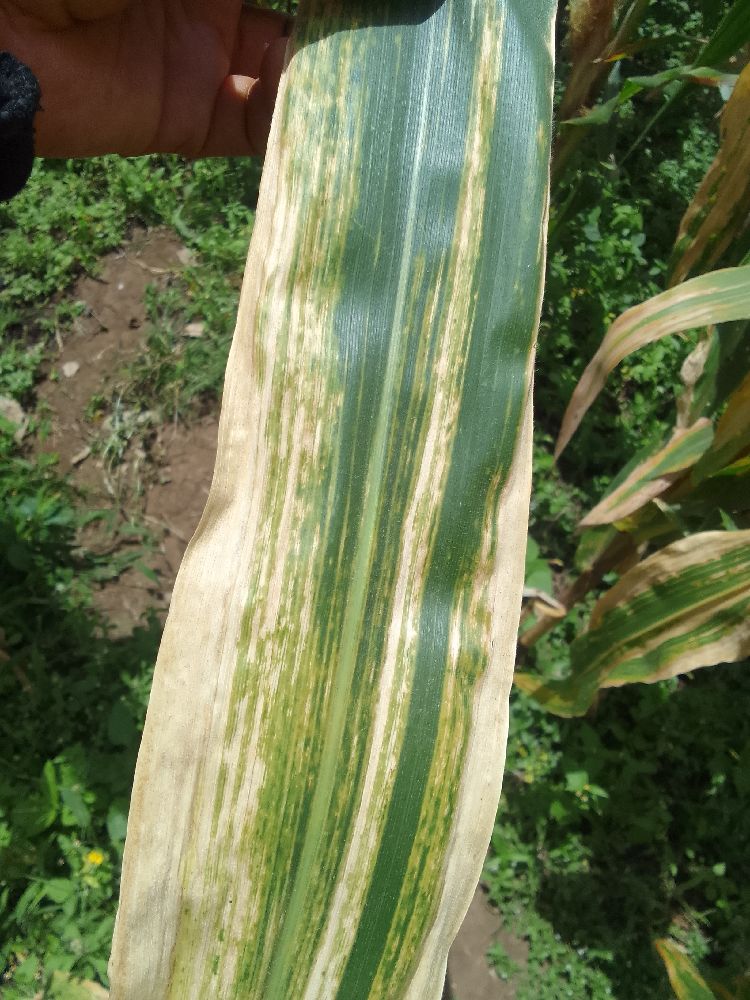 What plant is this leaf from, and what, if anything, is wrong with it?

maize, maize lethal necrosis
